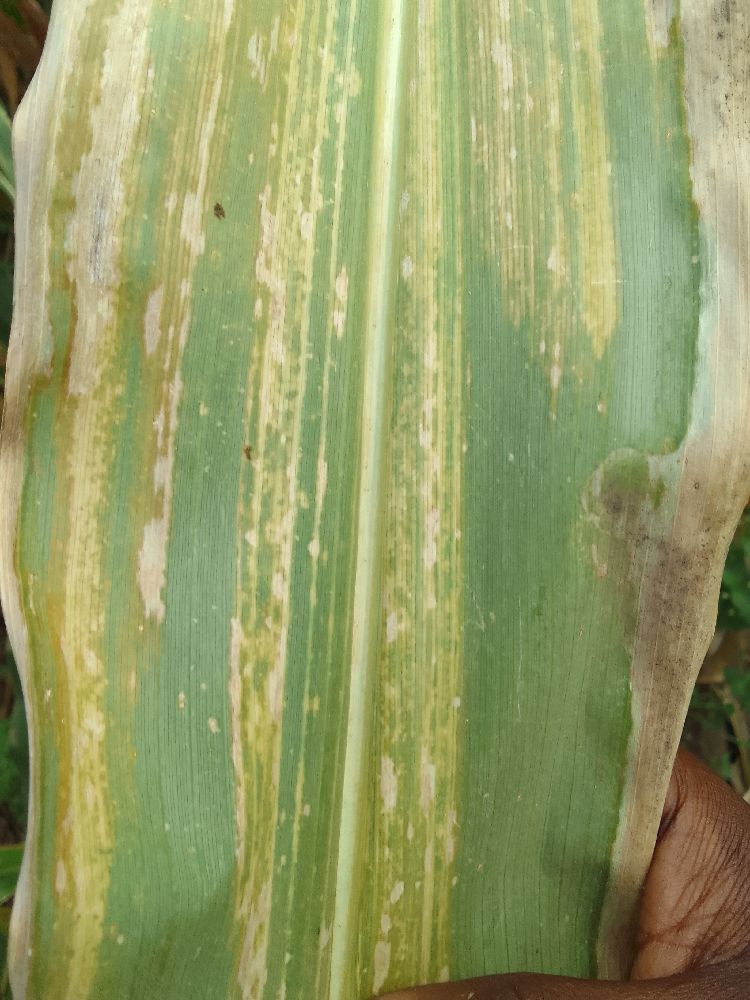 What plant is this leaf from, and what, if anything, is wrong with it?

maize, maize lethal necrosis
